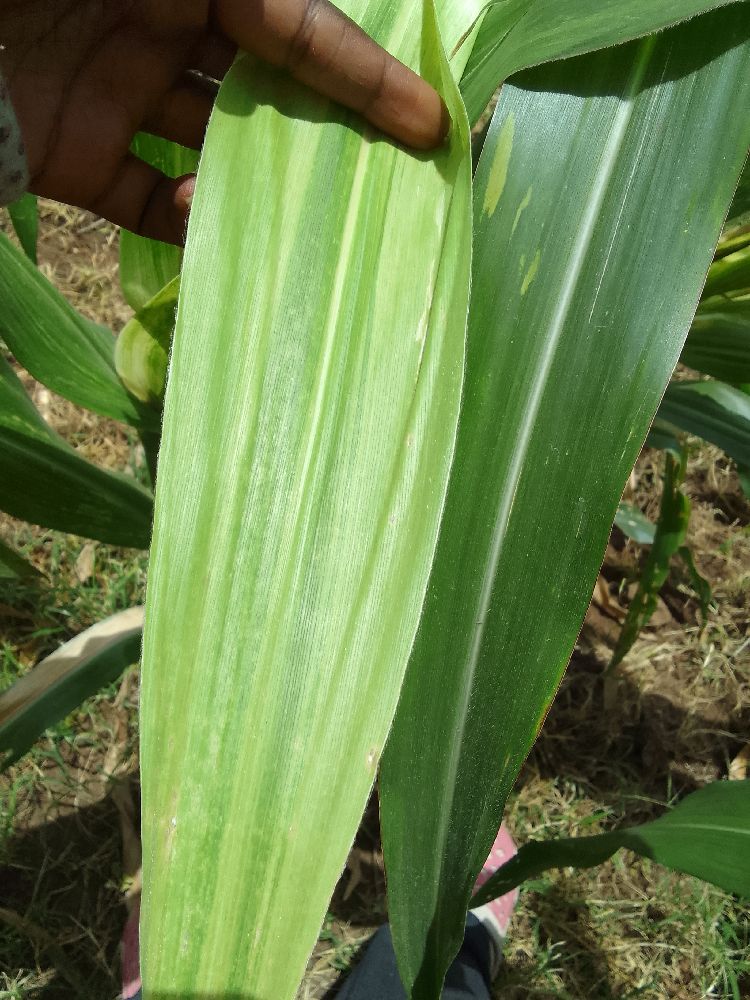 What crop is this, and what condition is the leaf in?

maize, maize lethal necrosis
